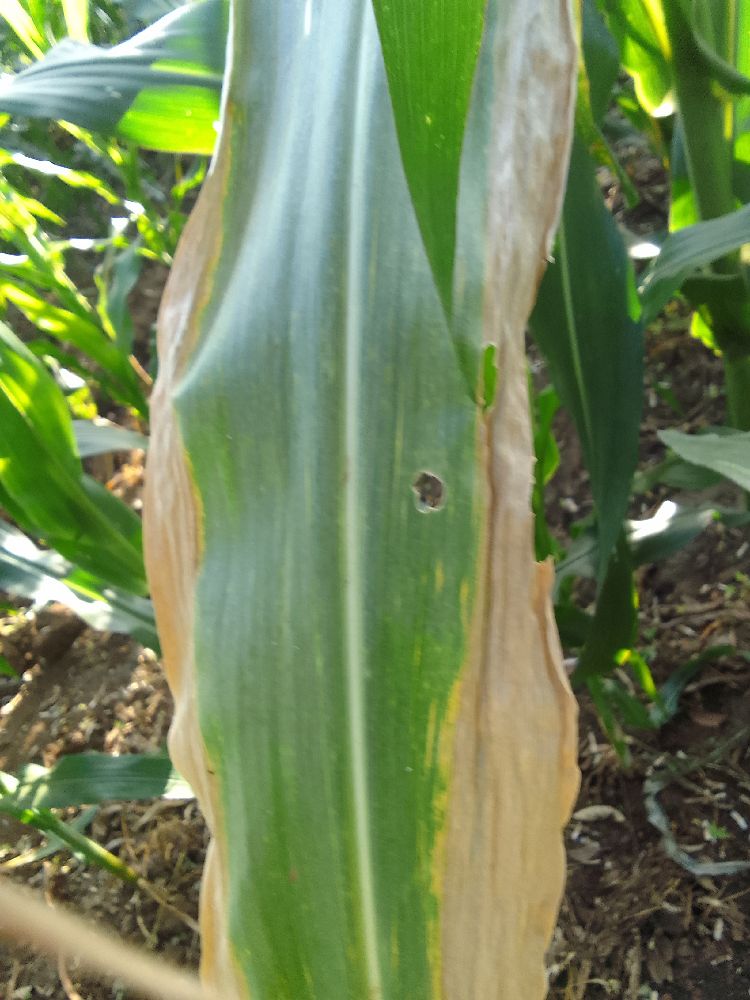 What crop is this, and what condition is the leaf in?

maize, maize lethal necrosis
